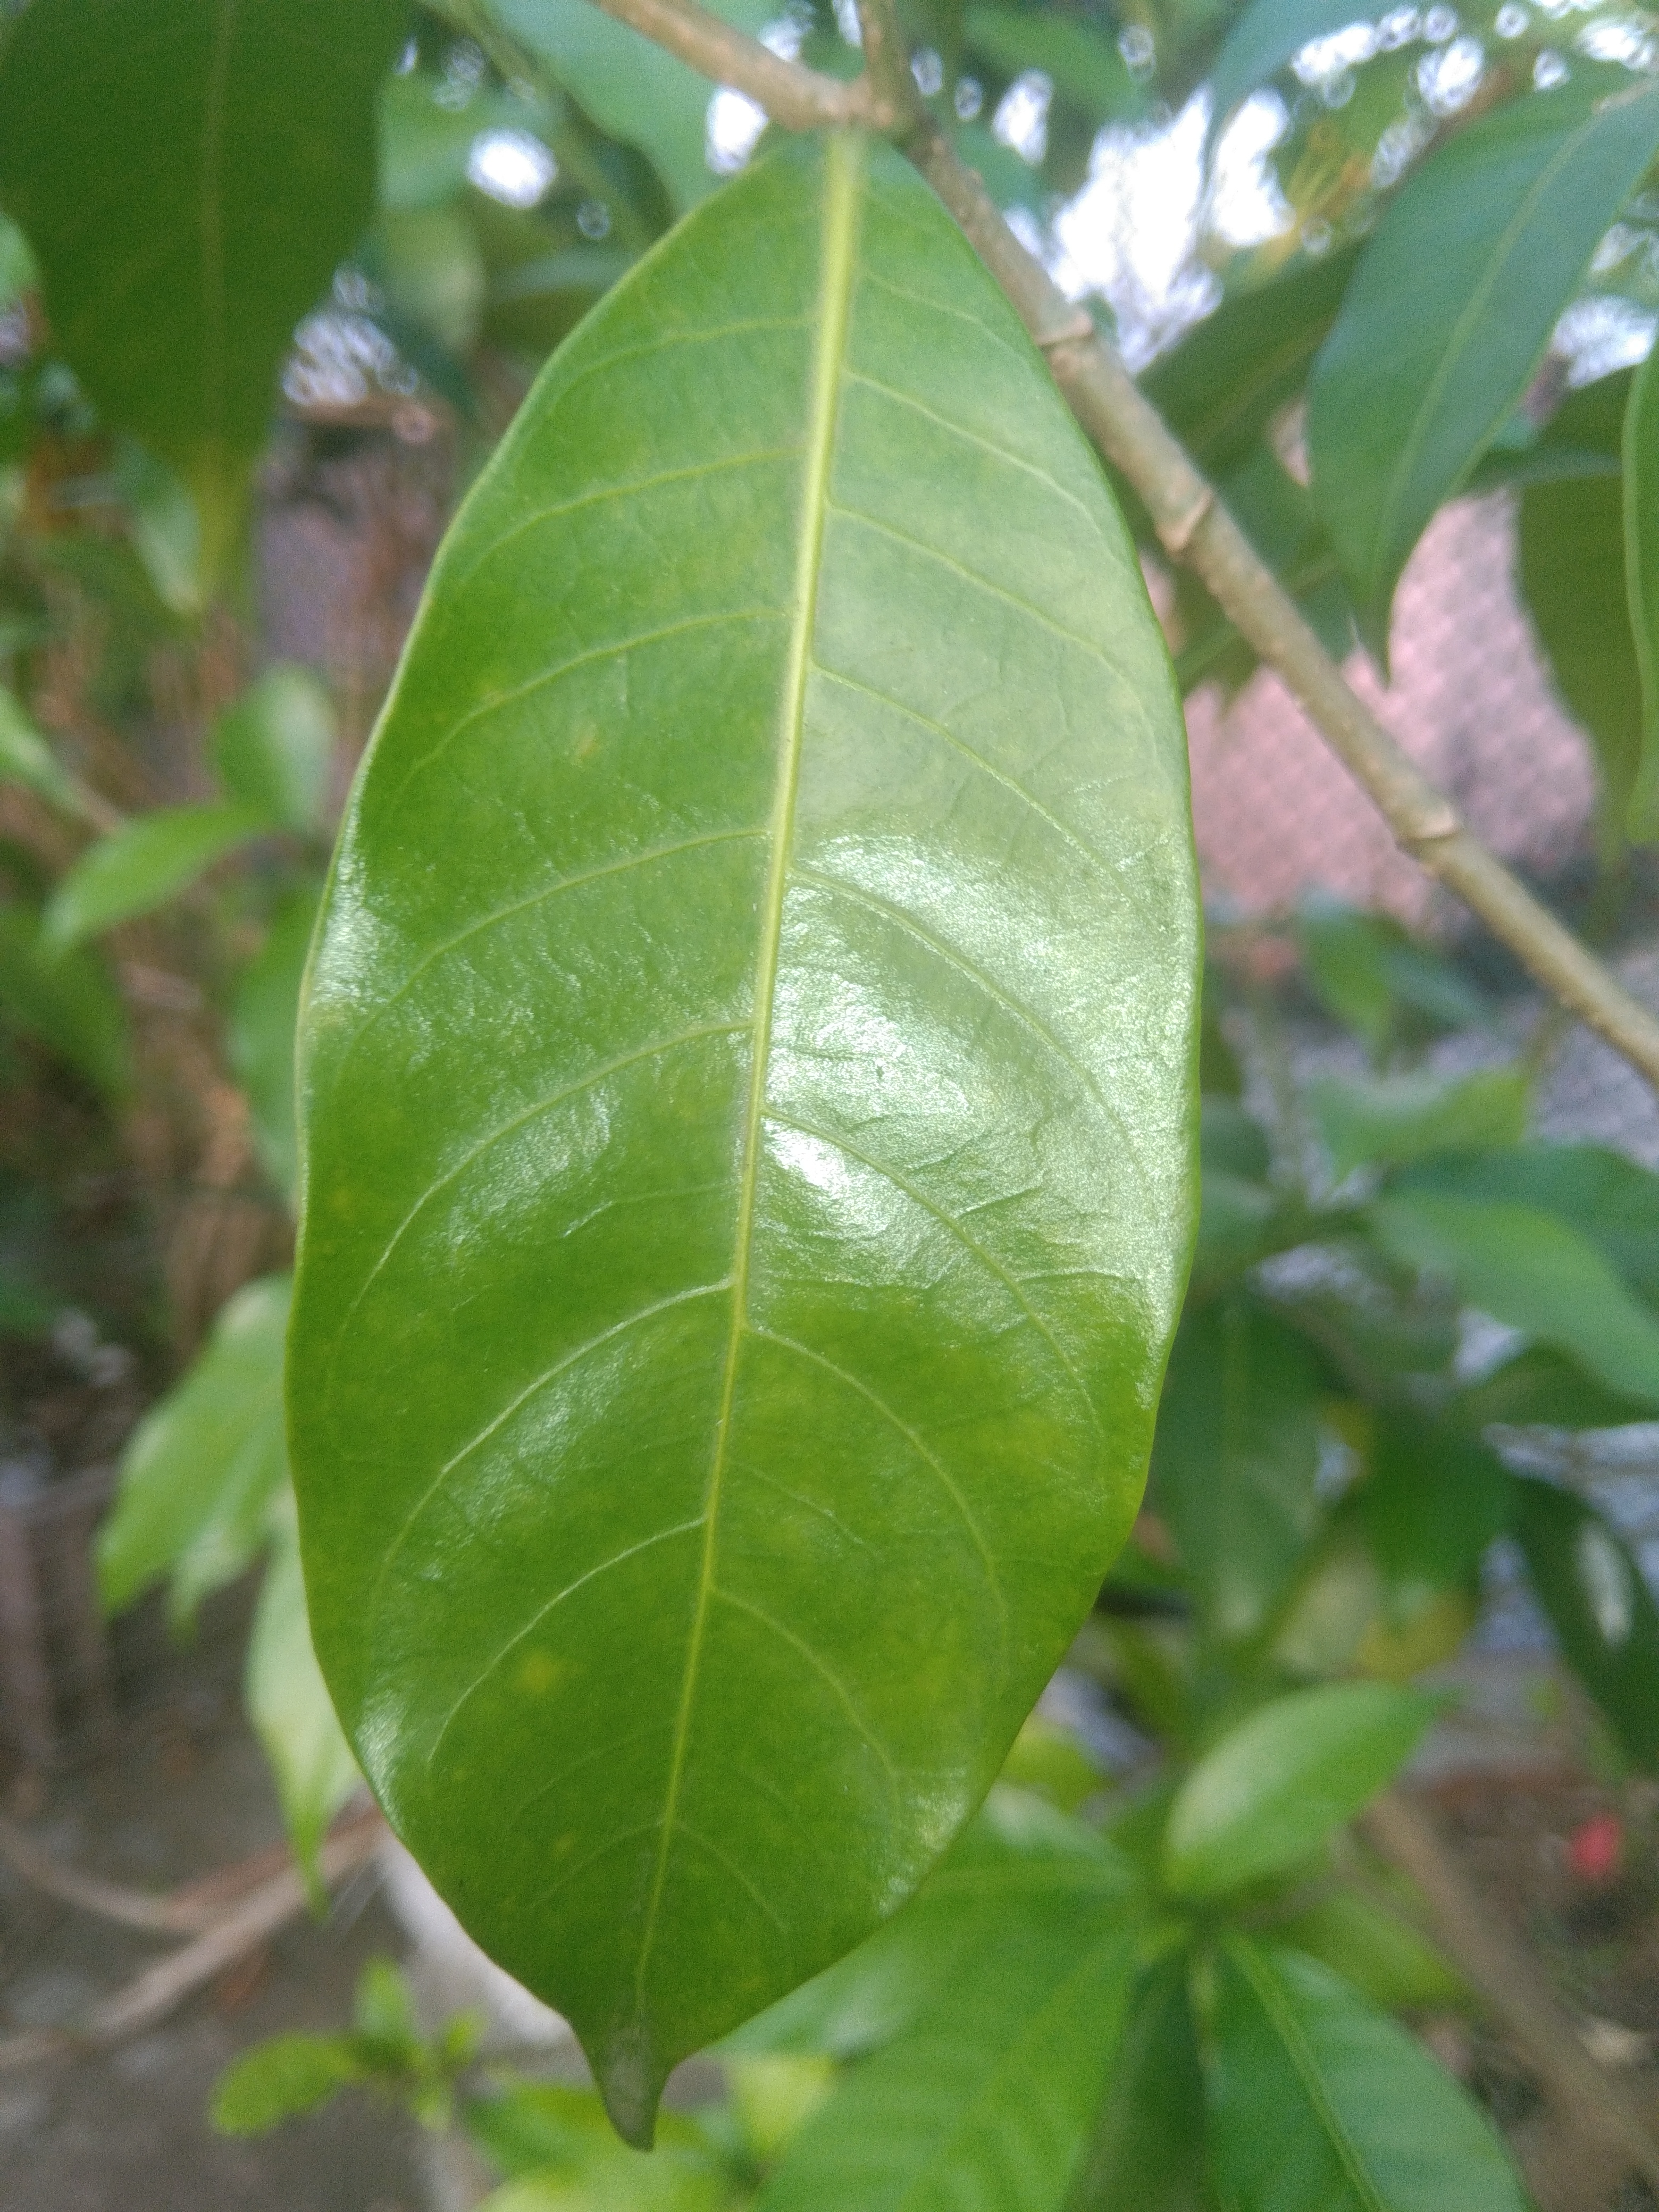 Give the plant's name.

togor
